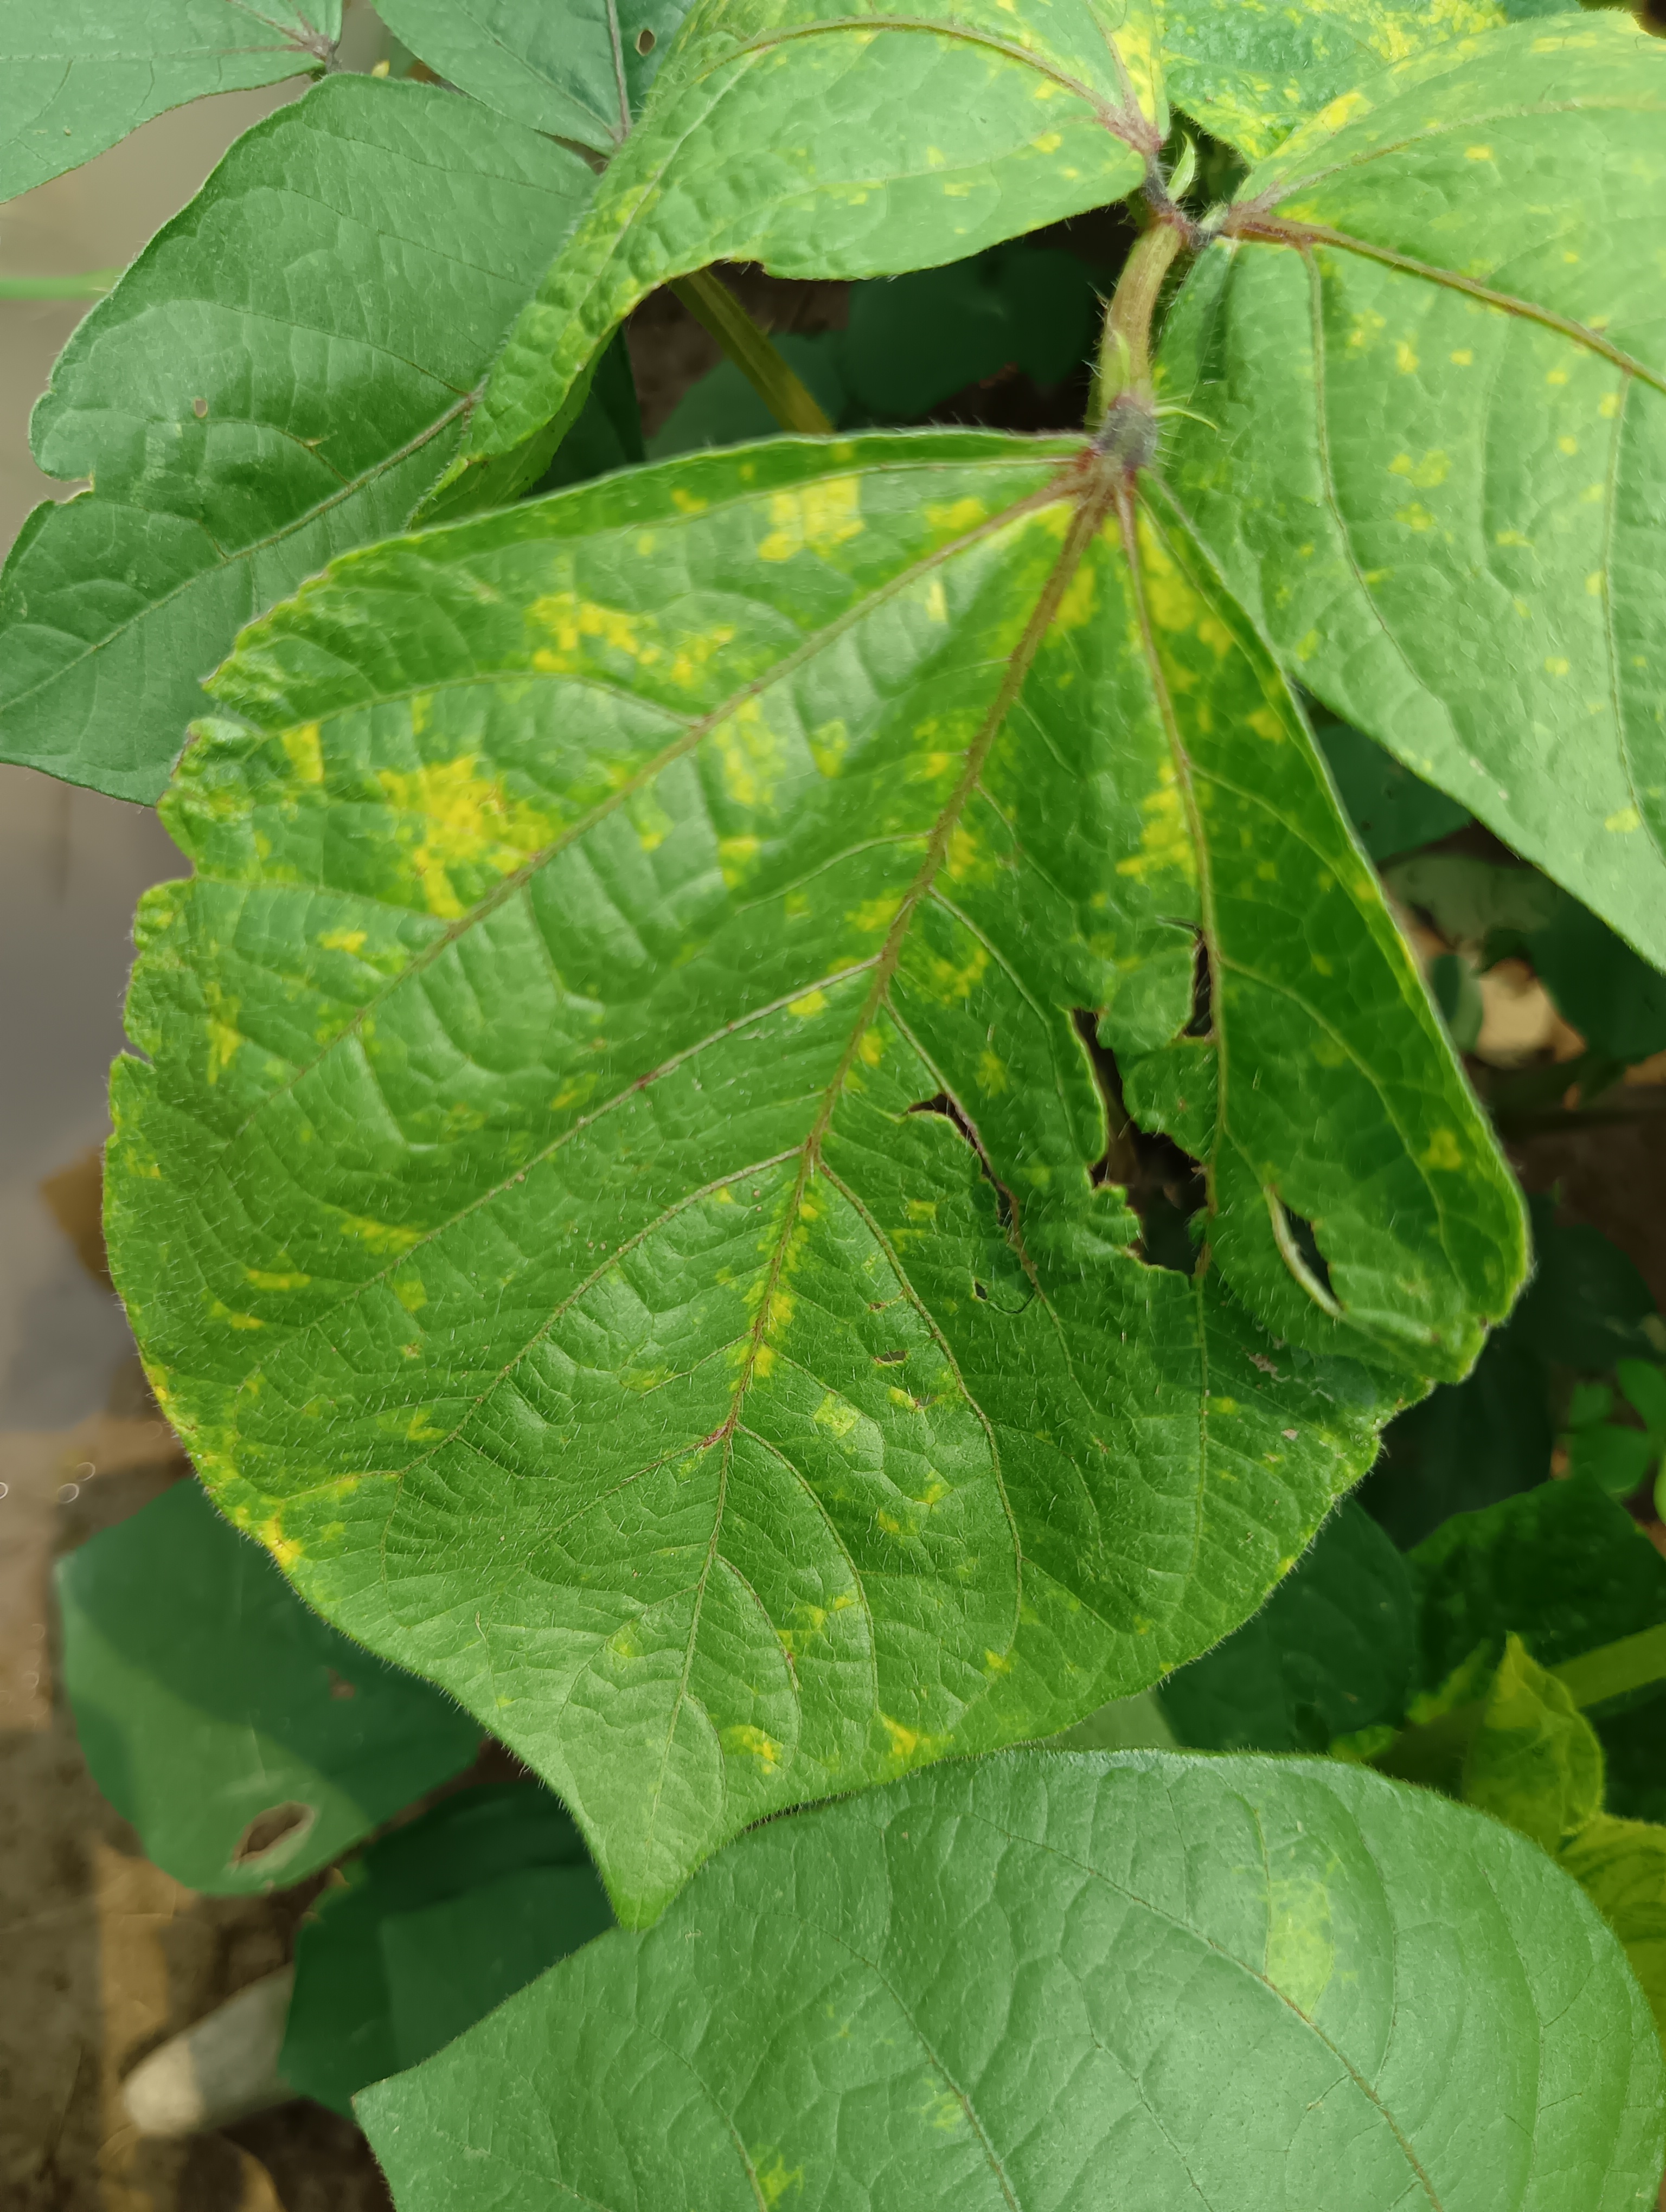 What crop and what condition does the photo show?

mungbean, yellow mosaic
